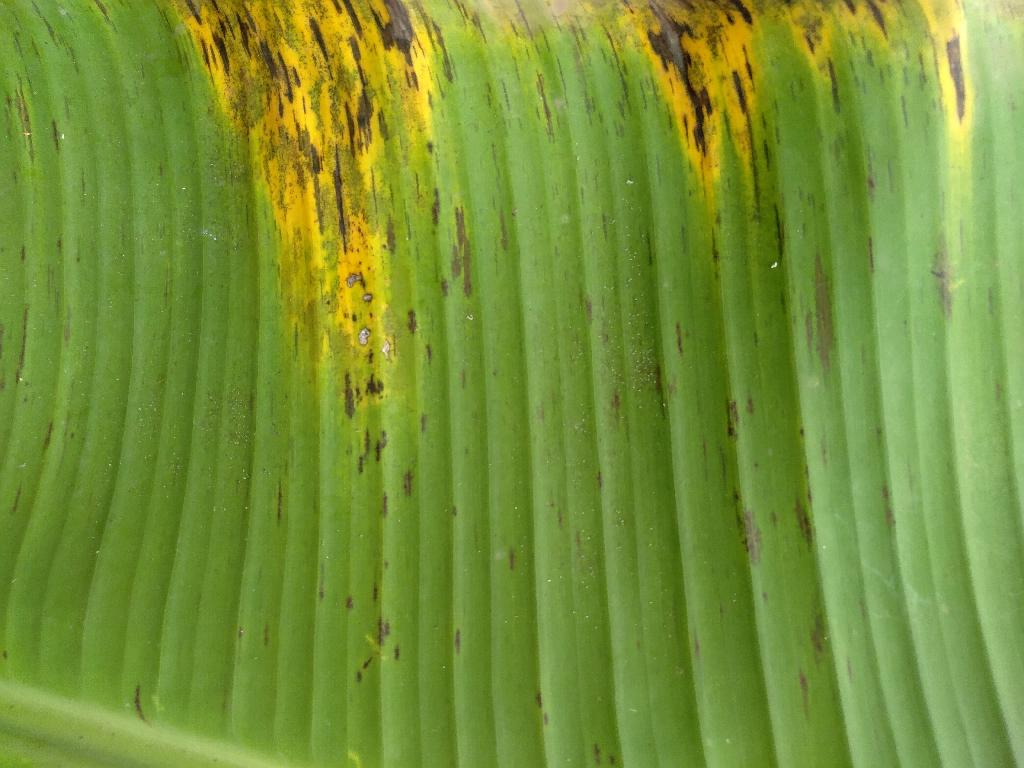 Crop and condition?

banana, black sigatoka
